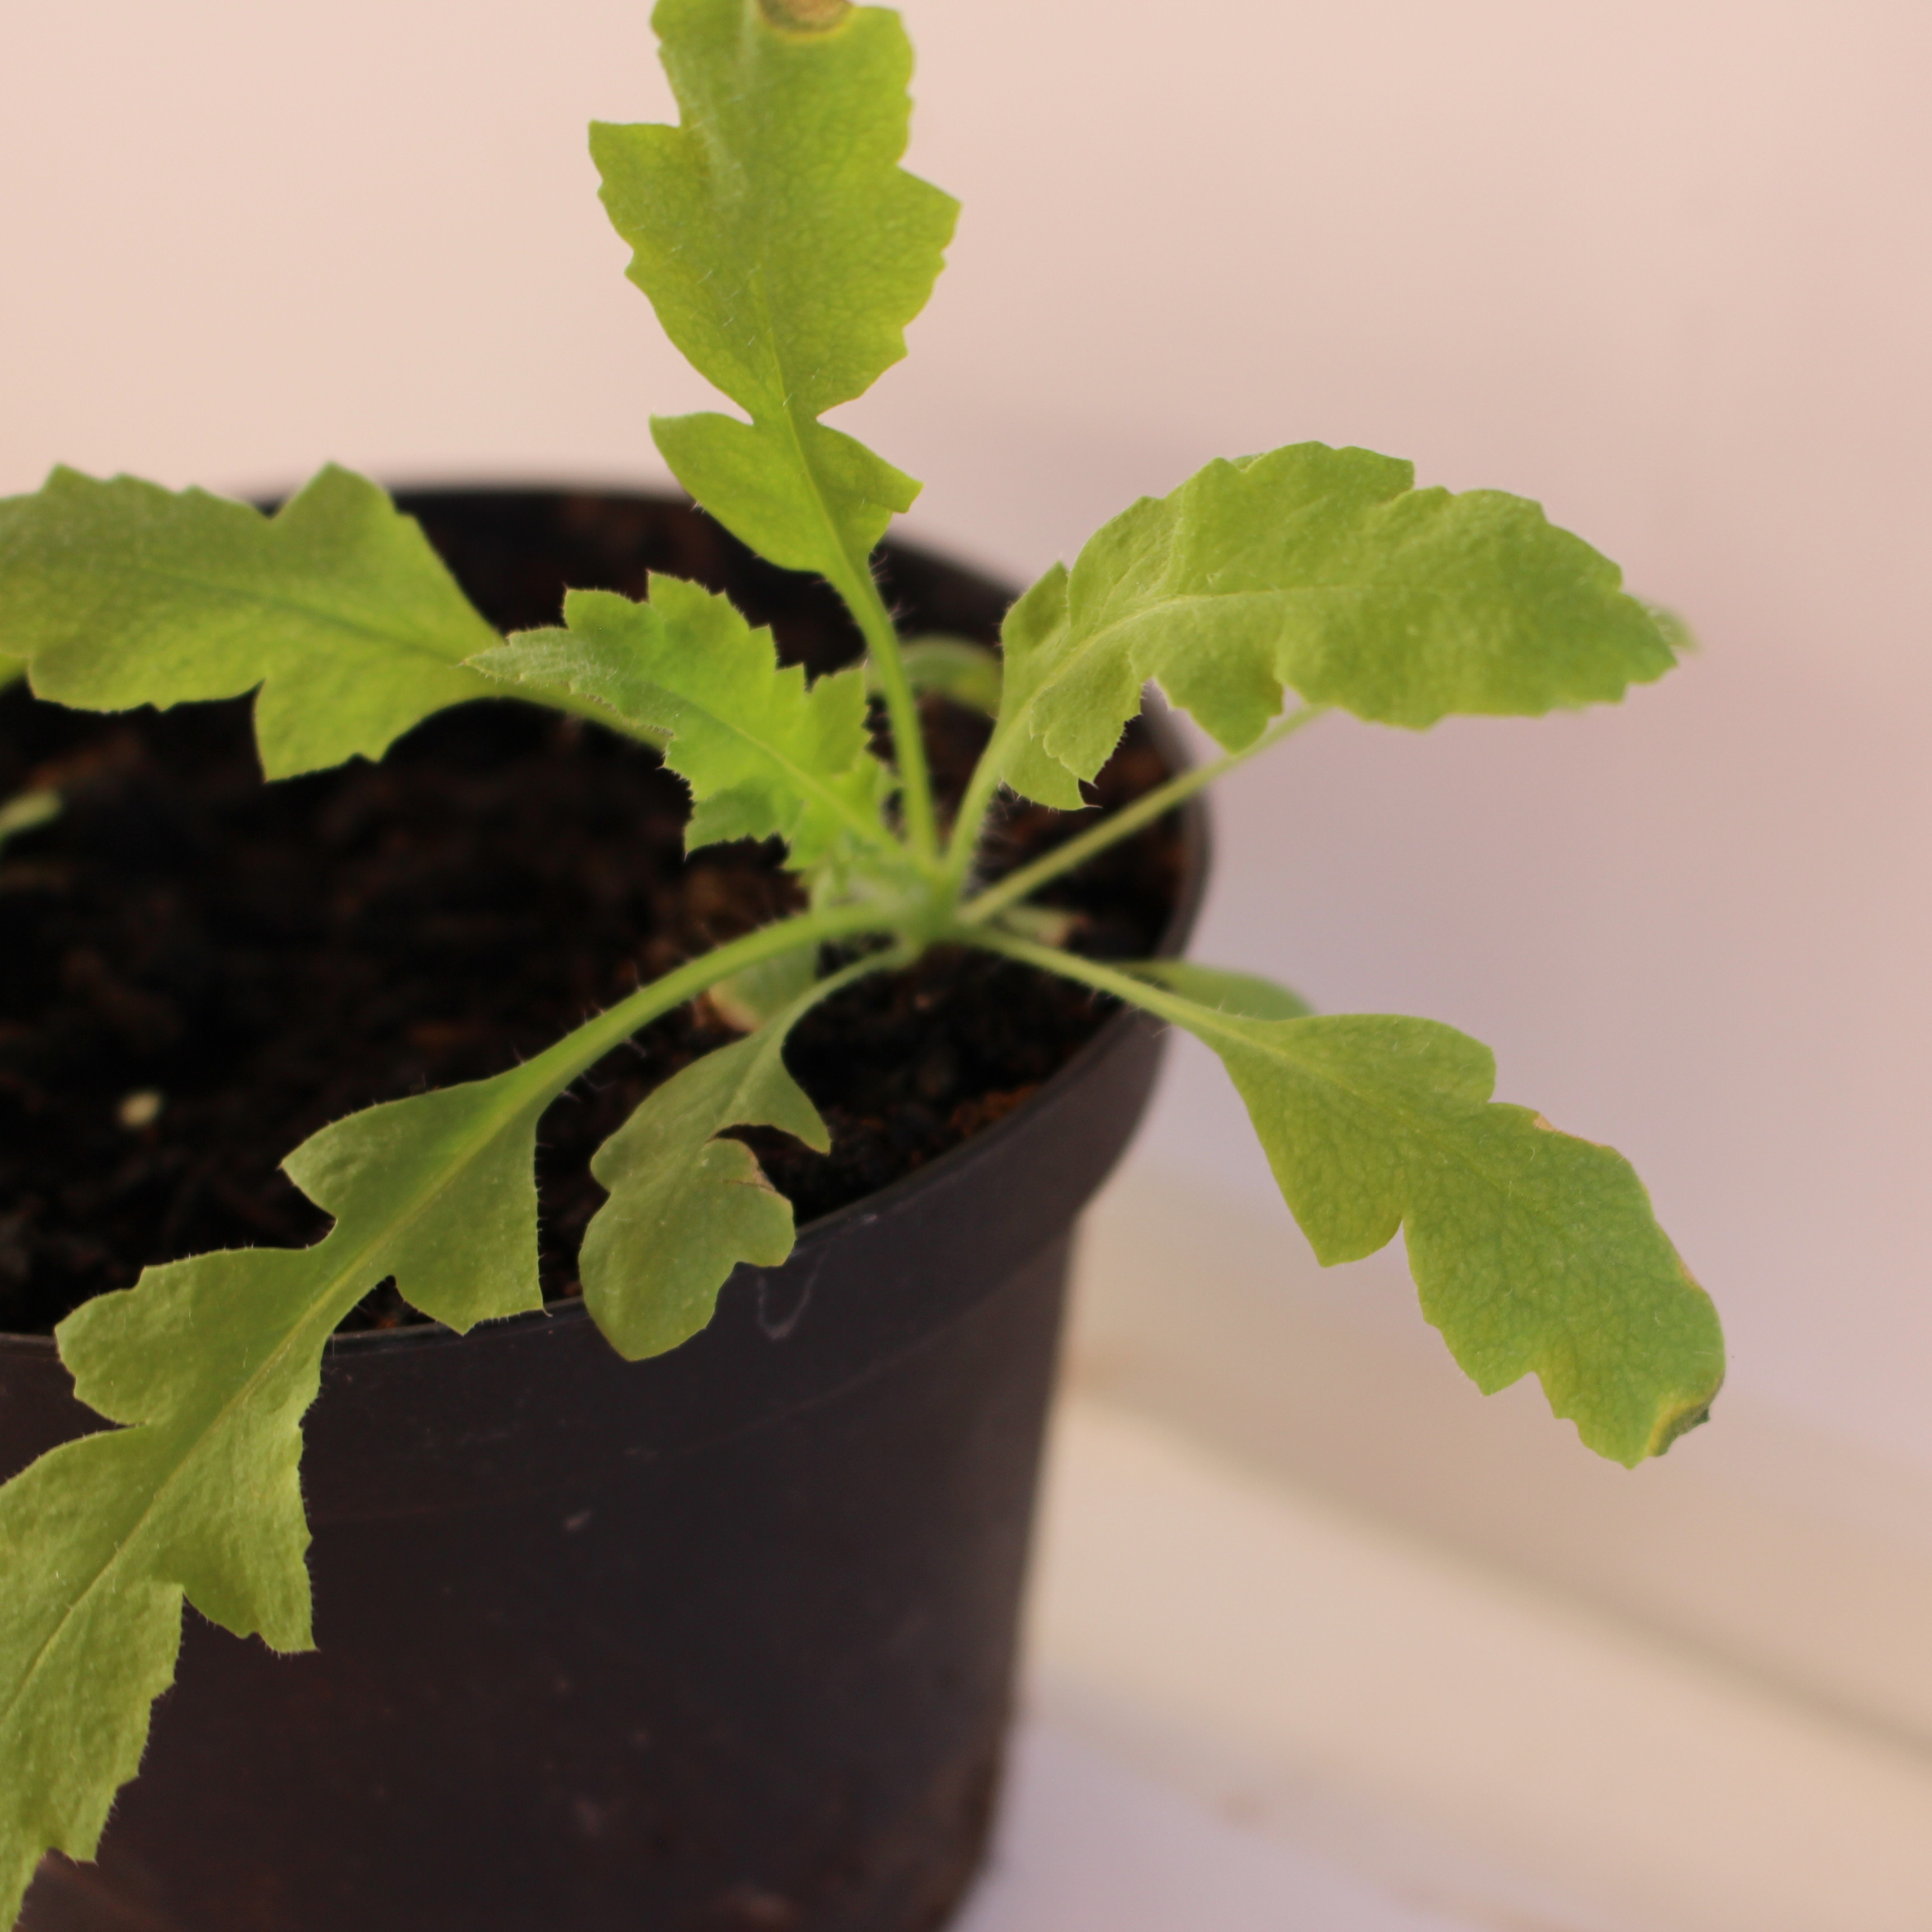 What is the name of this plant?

Papaver rhoeas
